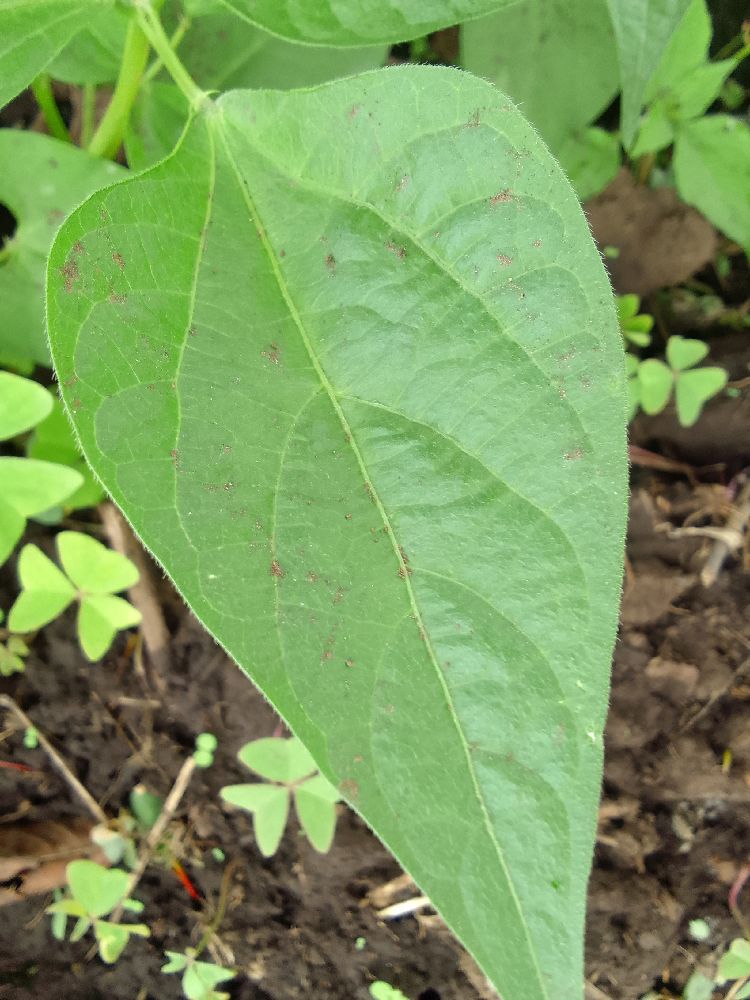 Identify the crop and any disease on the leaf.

common bean, healthy
